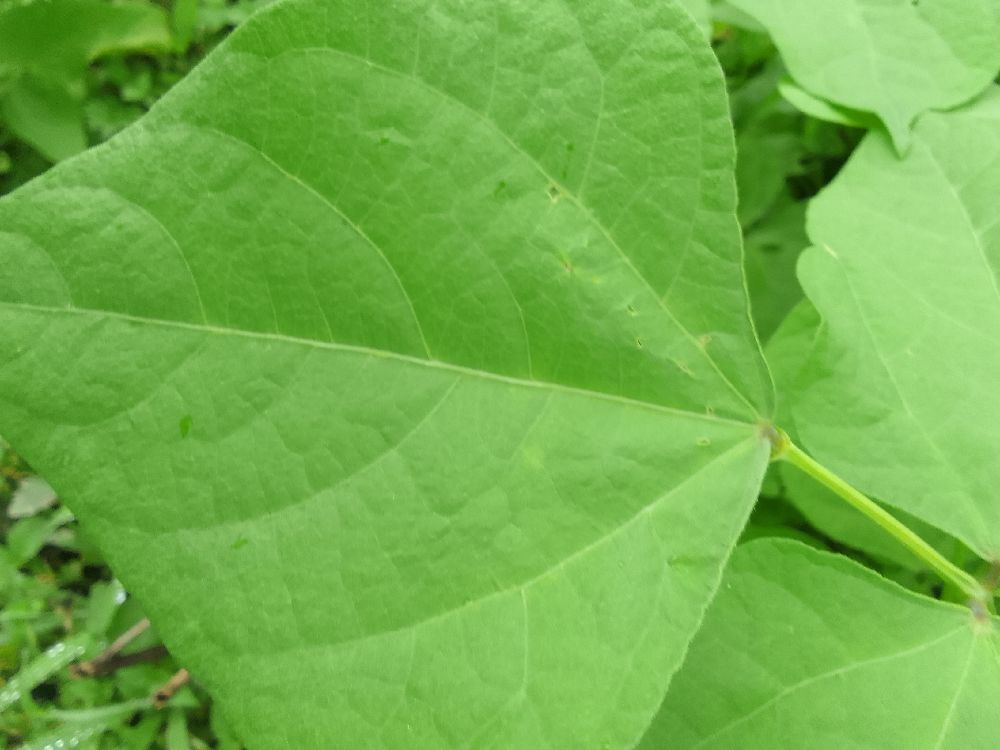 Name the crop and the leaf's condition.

common bean, healthy
